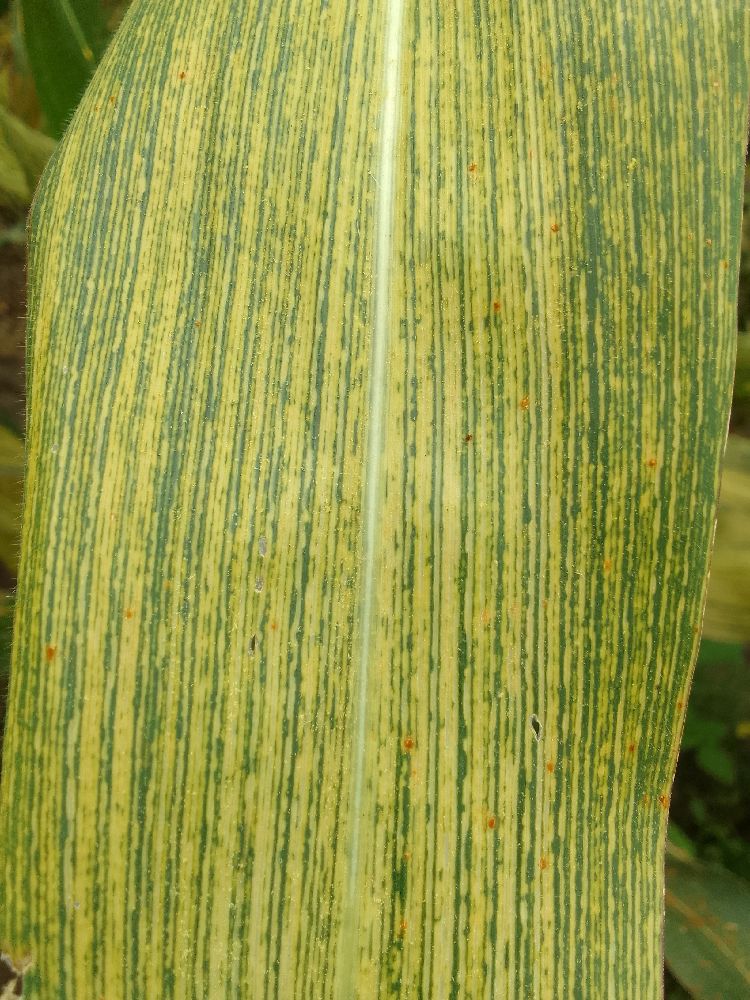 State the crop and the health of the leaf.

maize, maize streak virus
